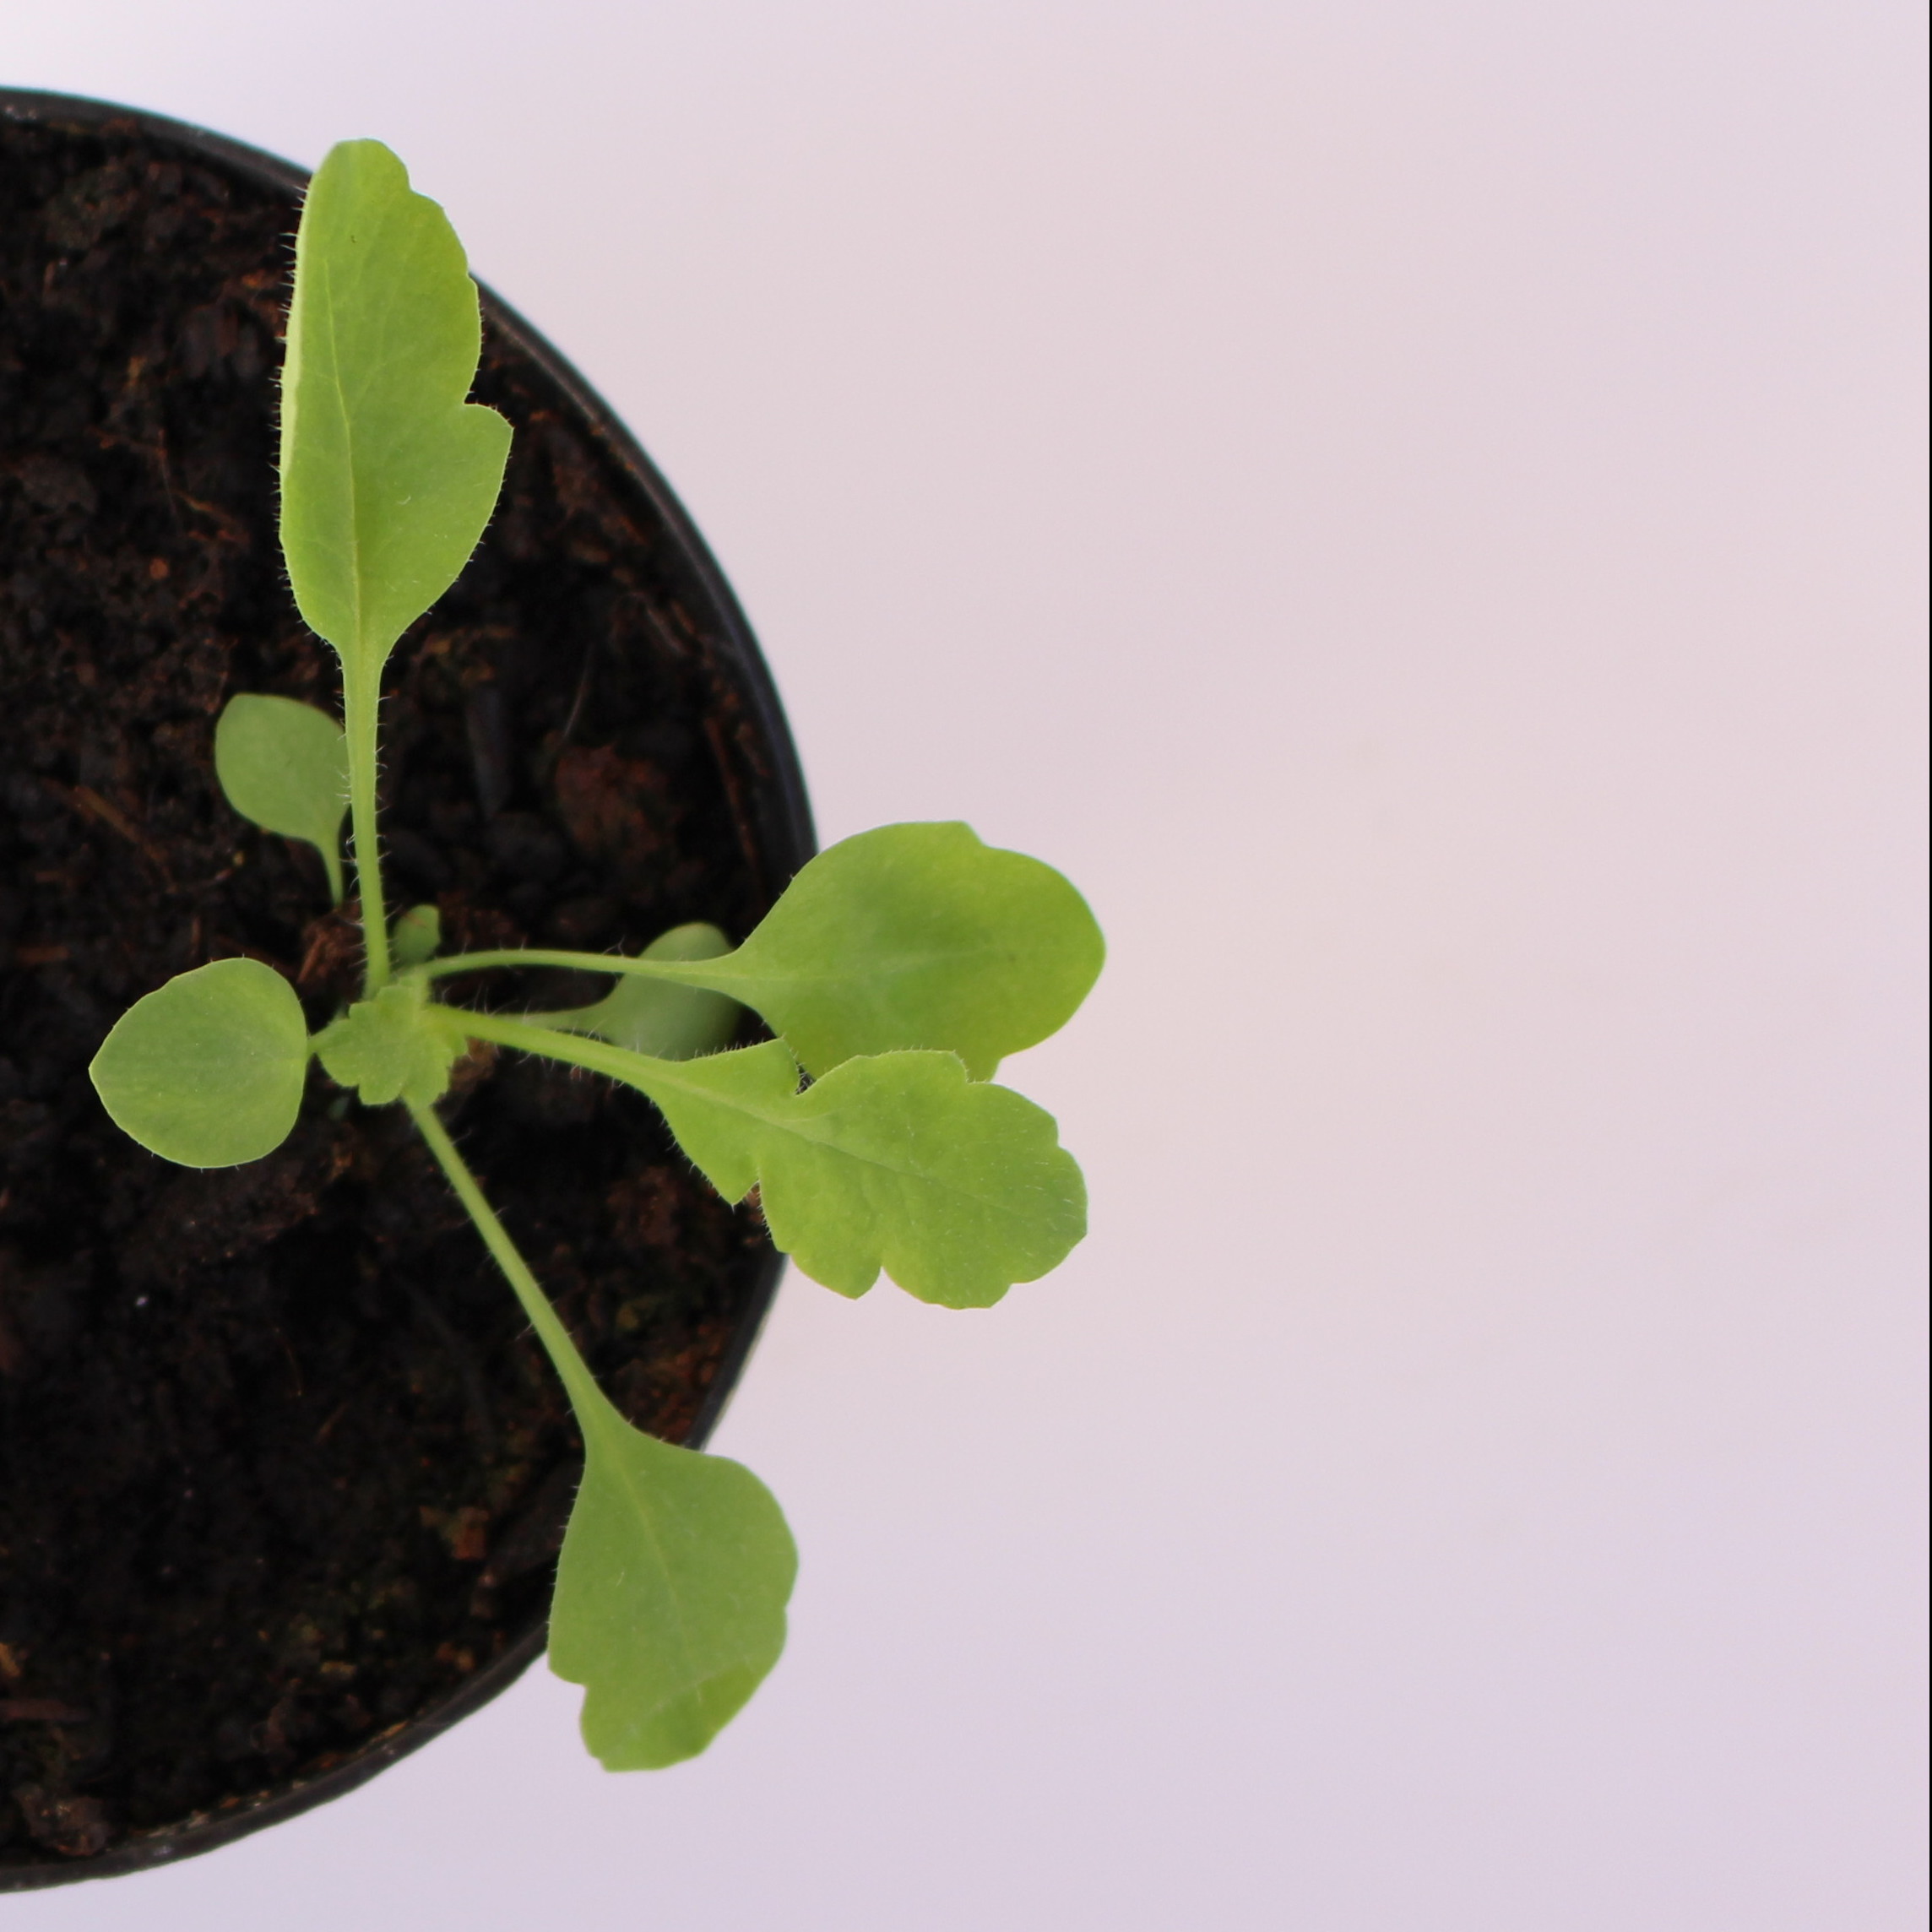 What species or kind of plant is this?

Papaver rhoeas
